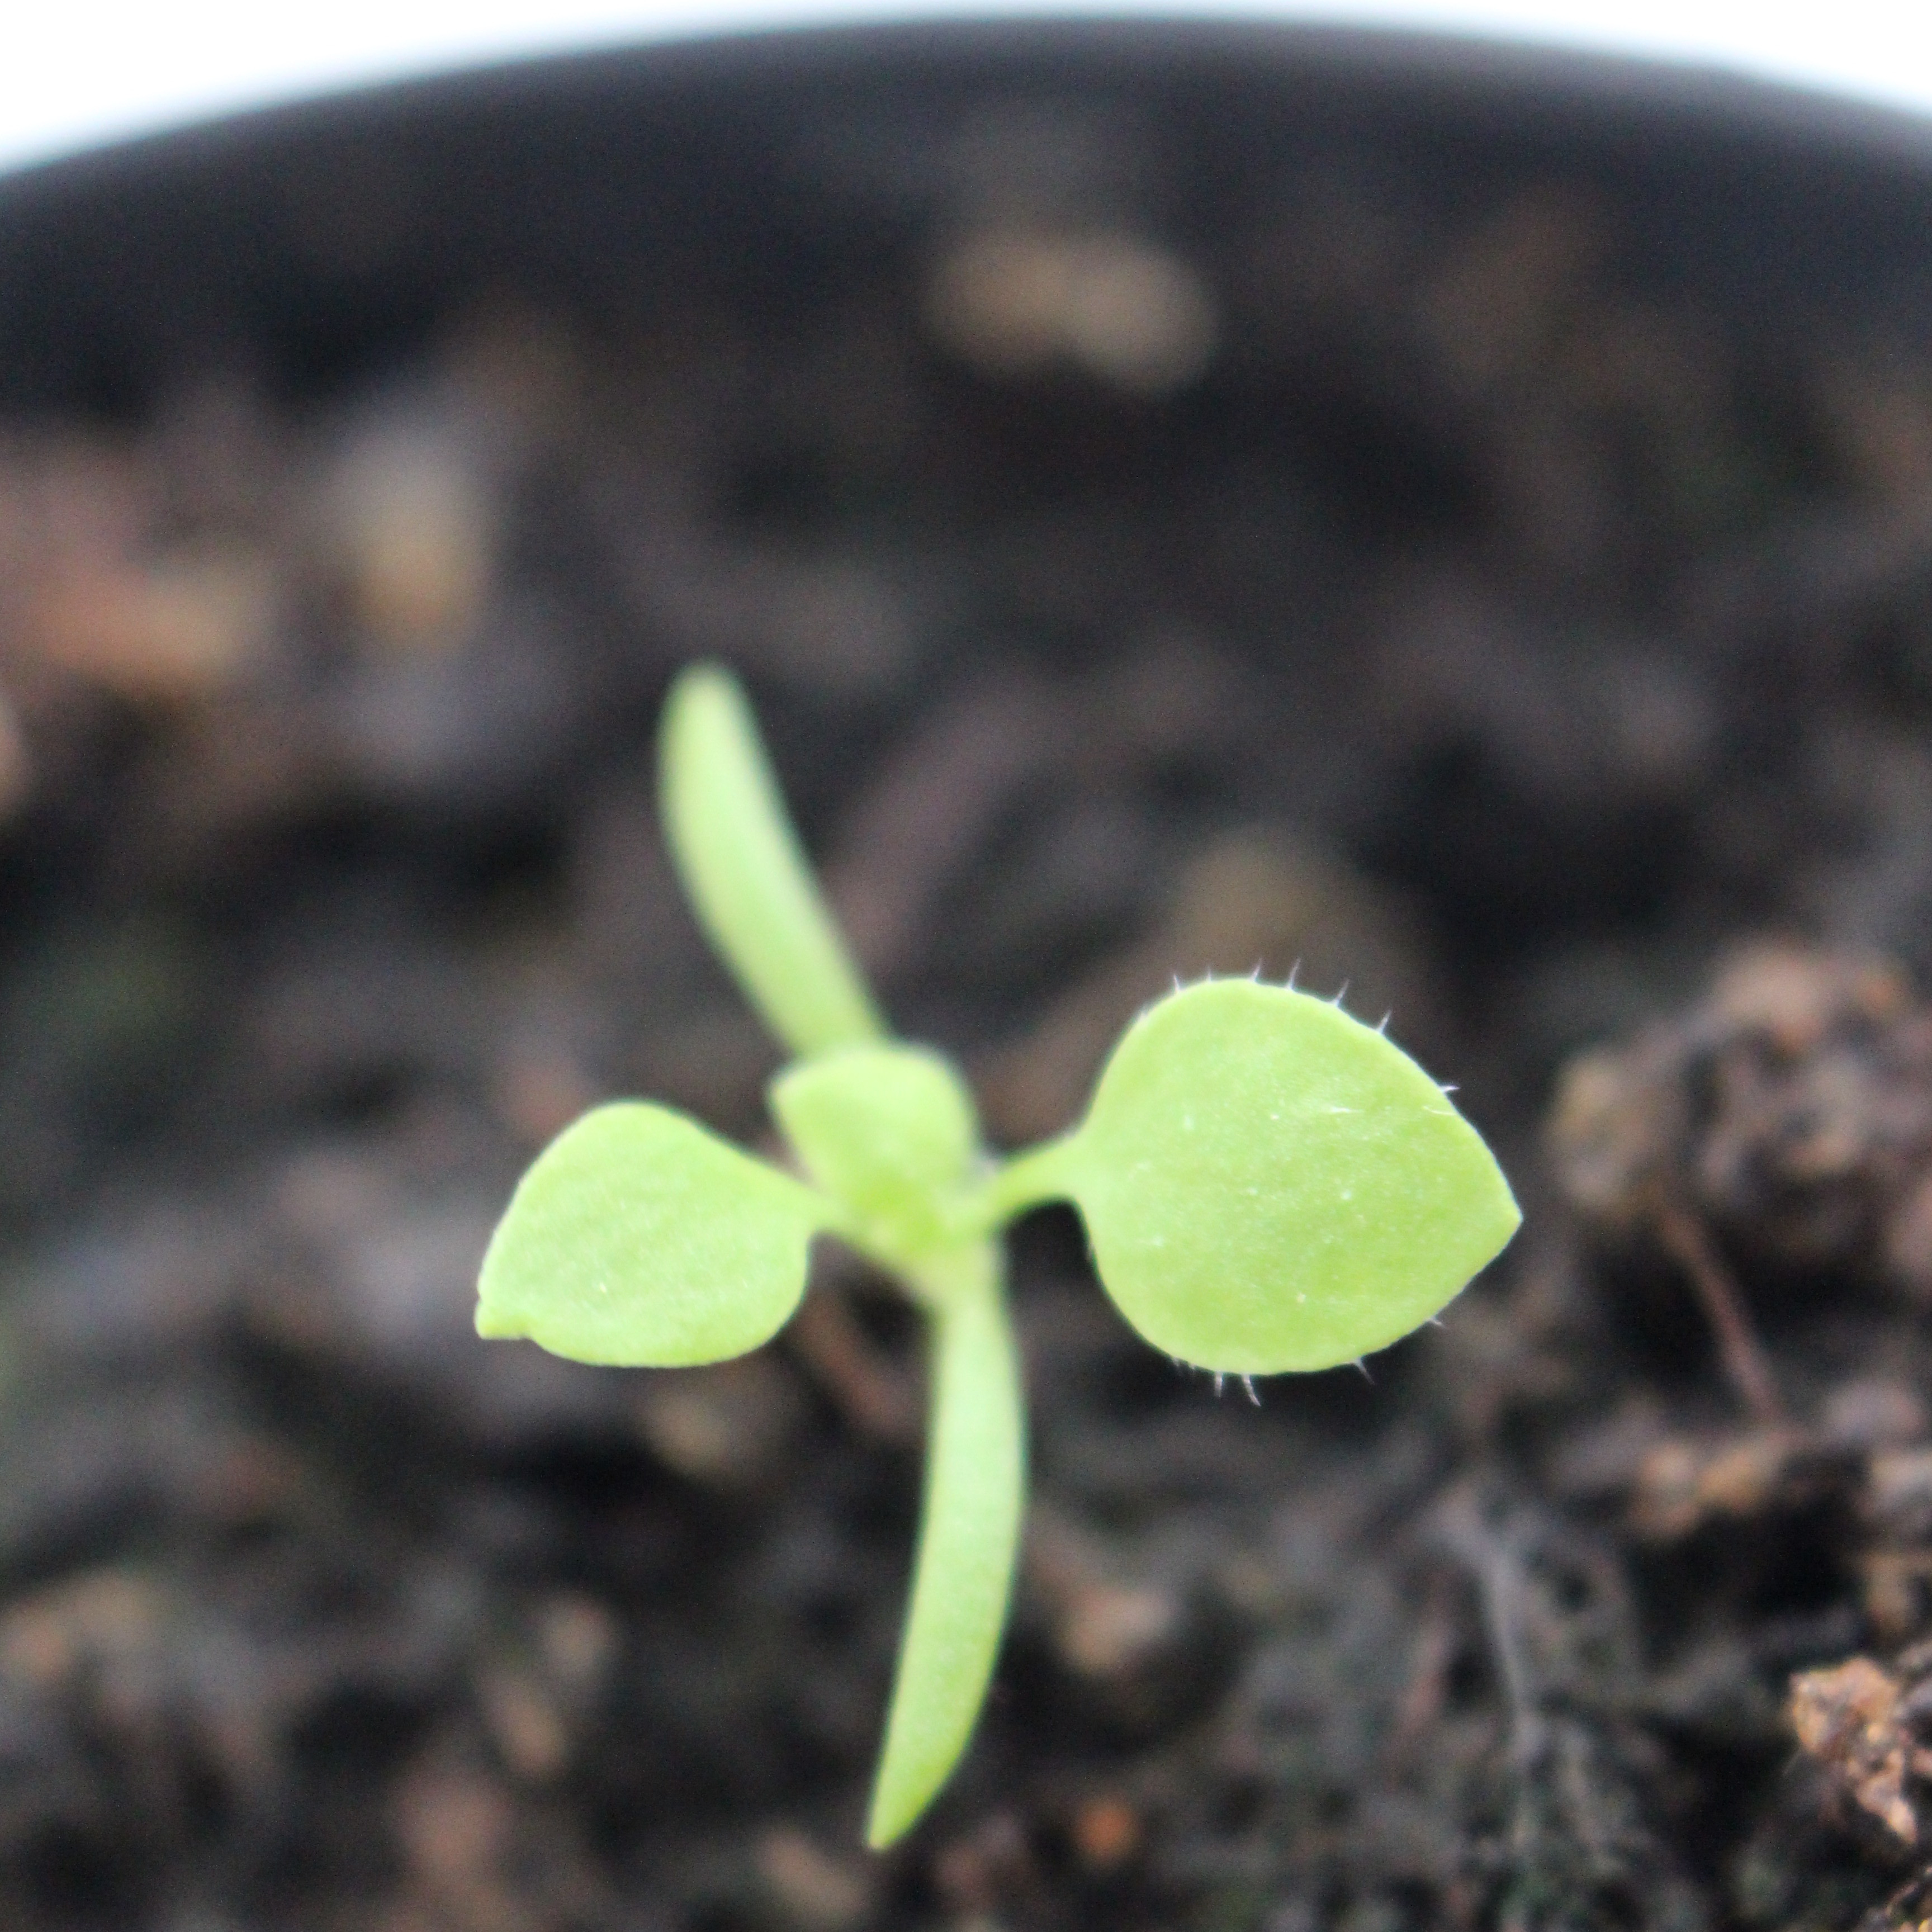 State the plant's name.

Papaver rhoeas
